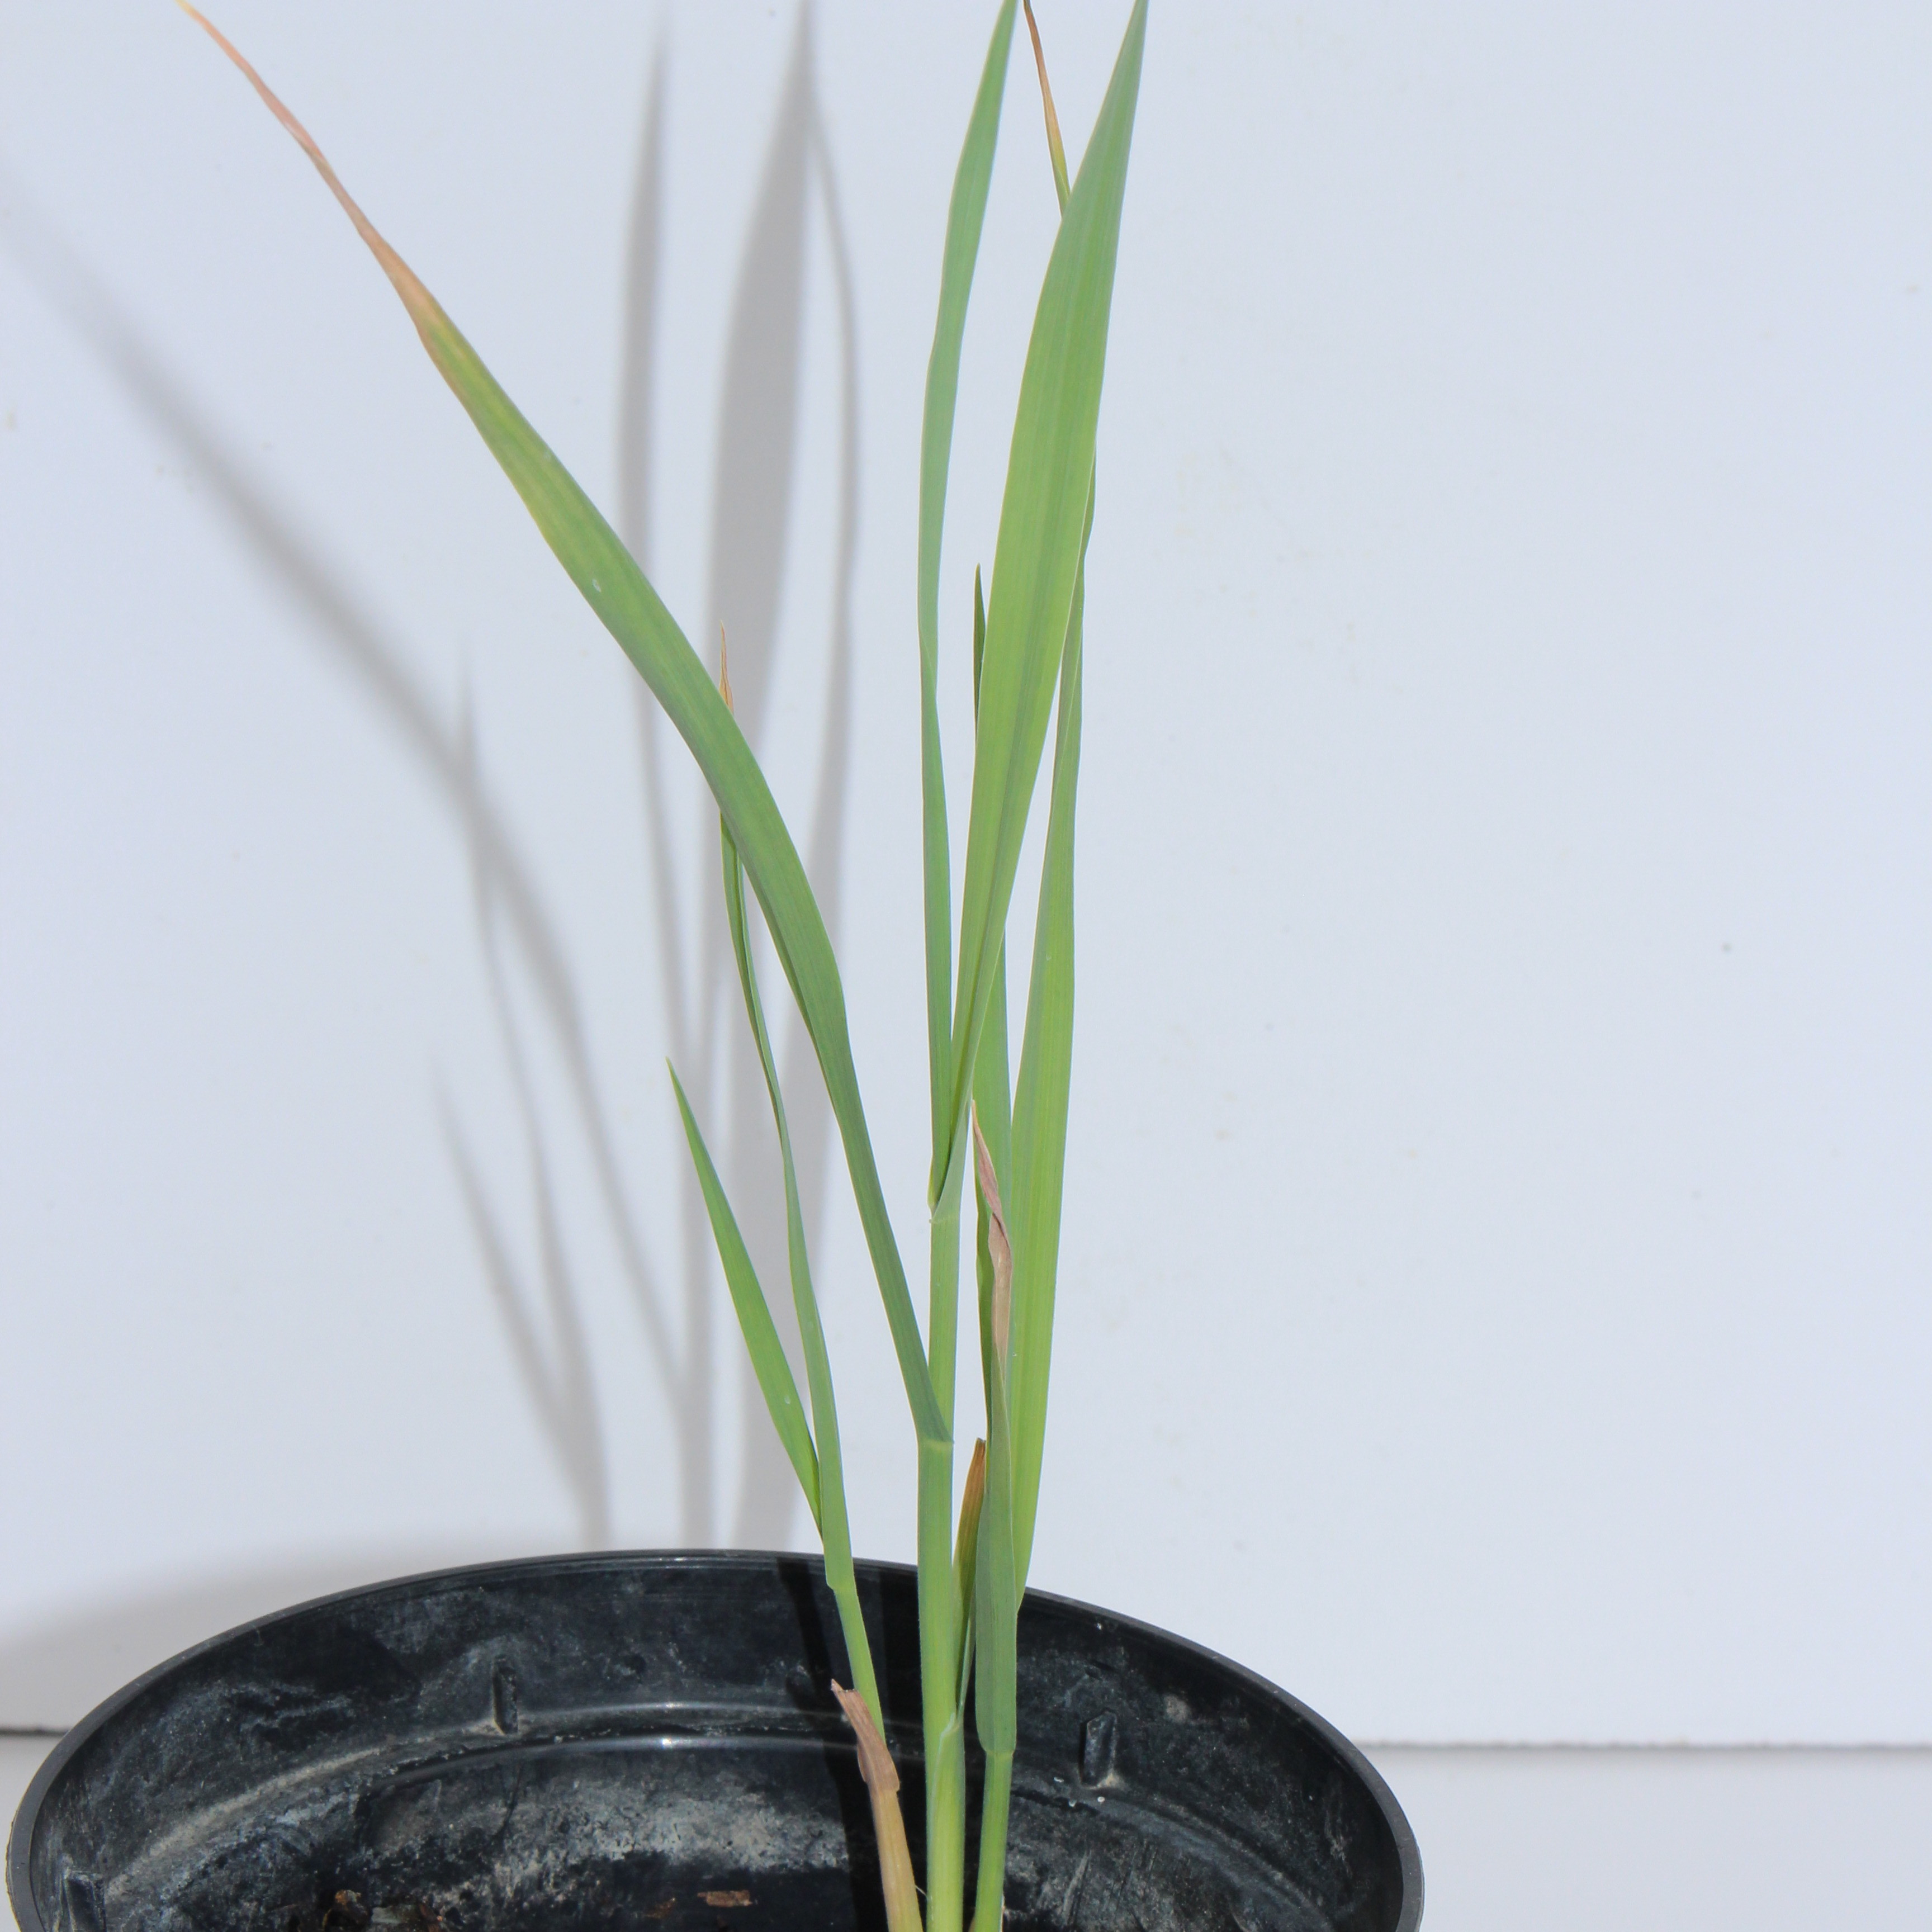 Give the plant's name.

Avena sterilis
